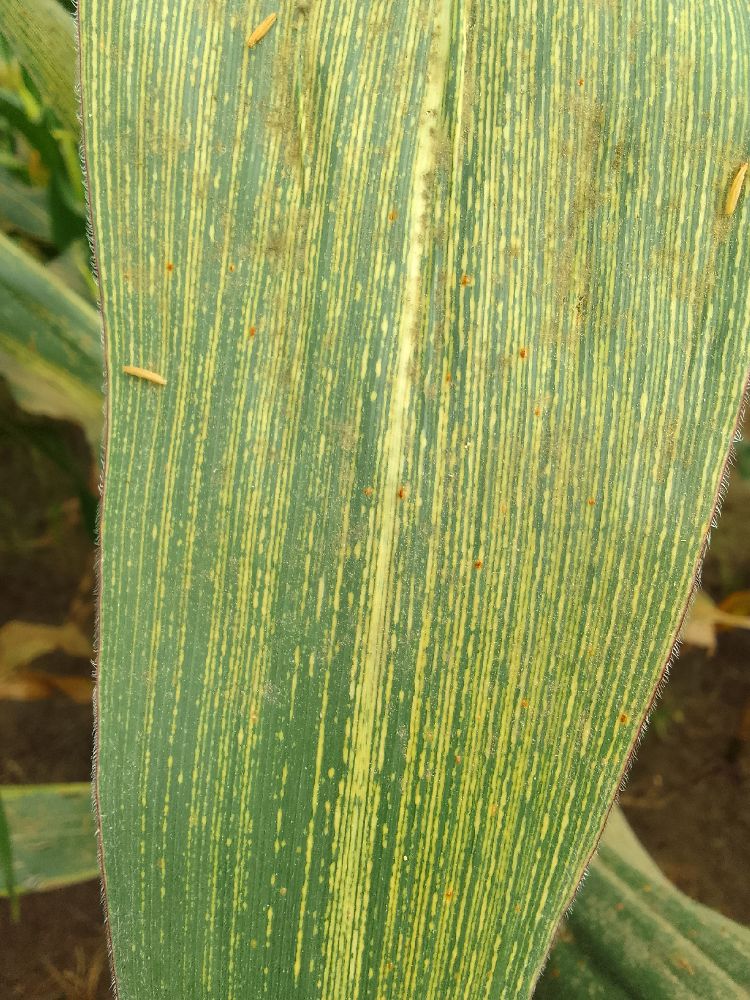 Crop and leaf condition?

maize, maize streak virus
